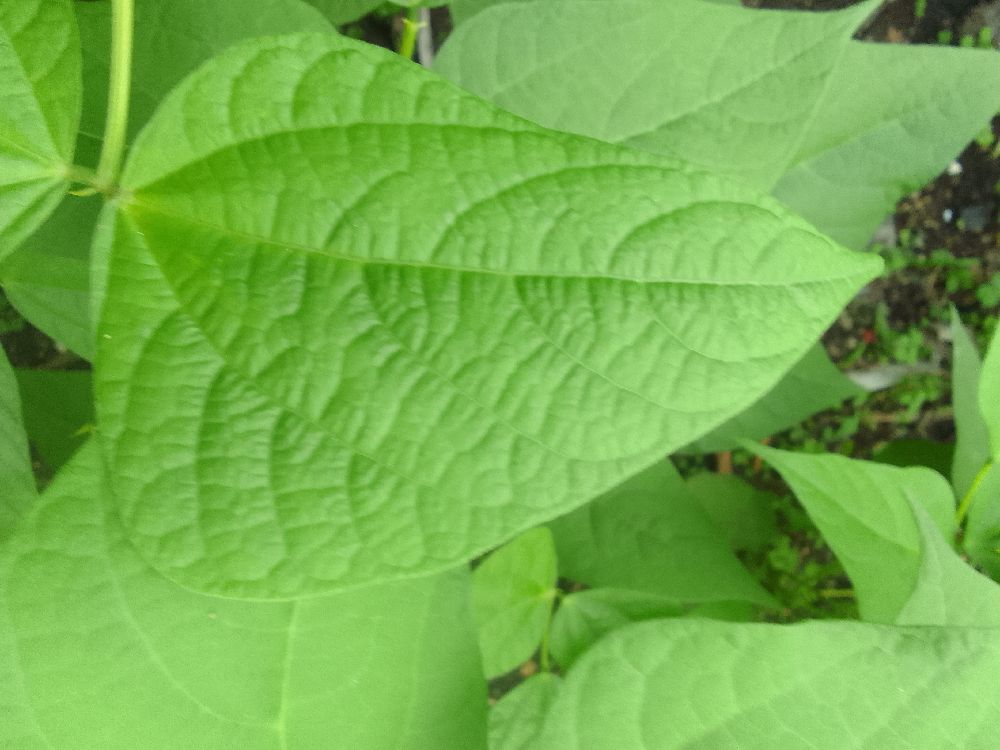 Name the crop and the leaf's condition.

common bean, healthy
